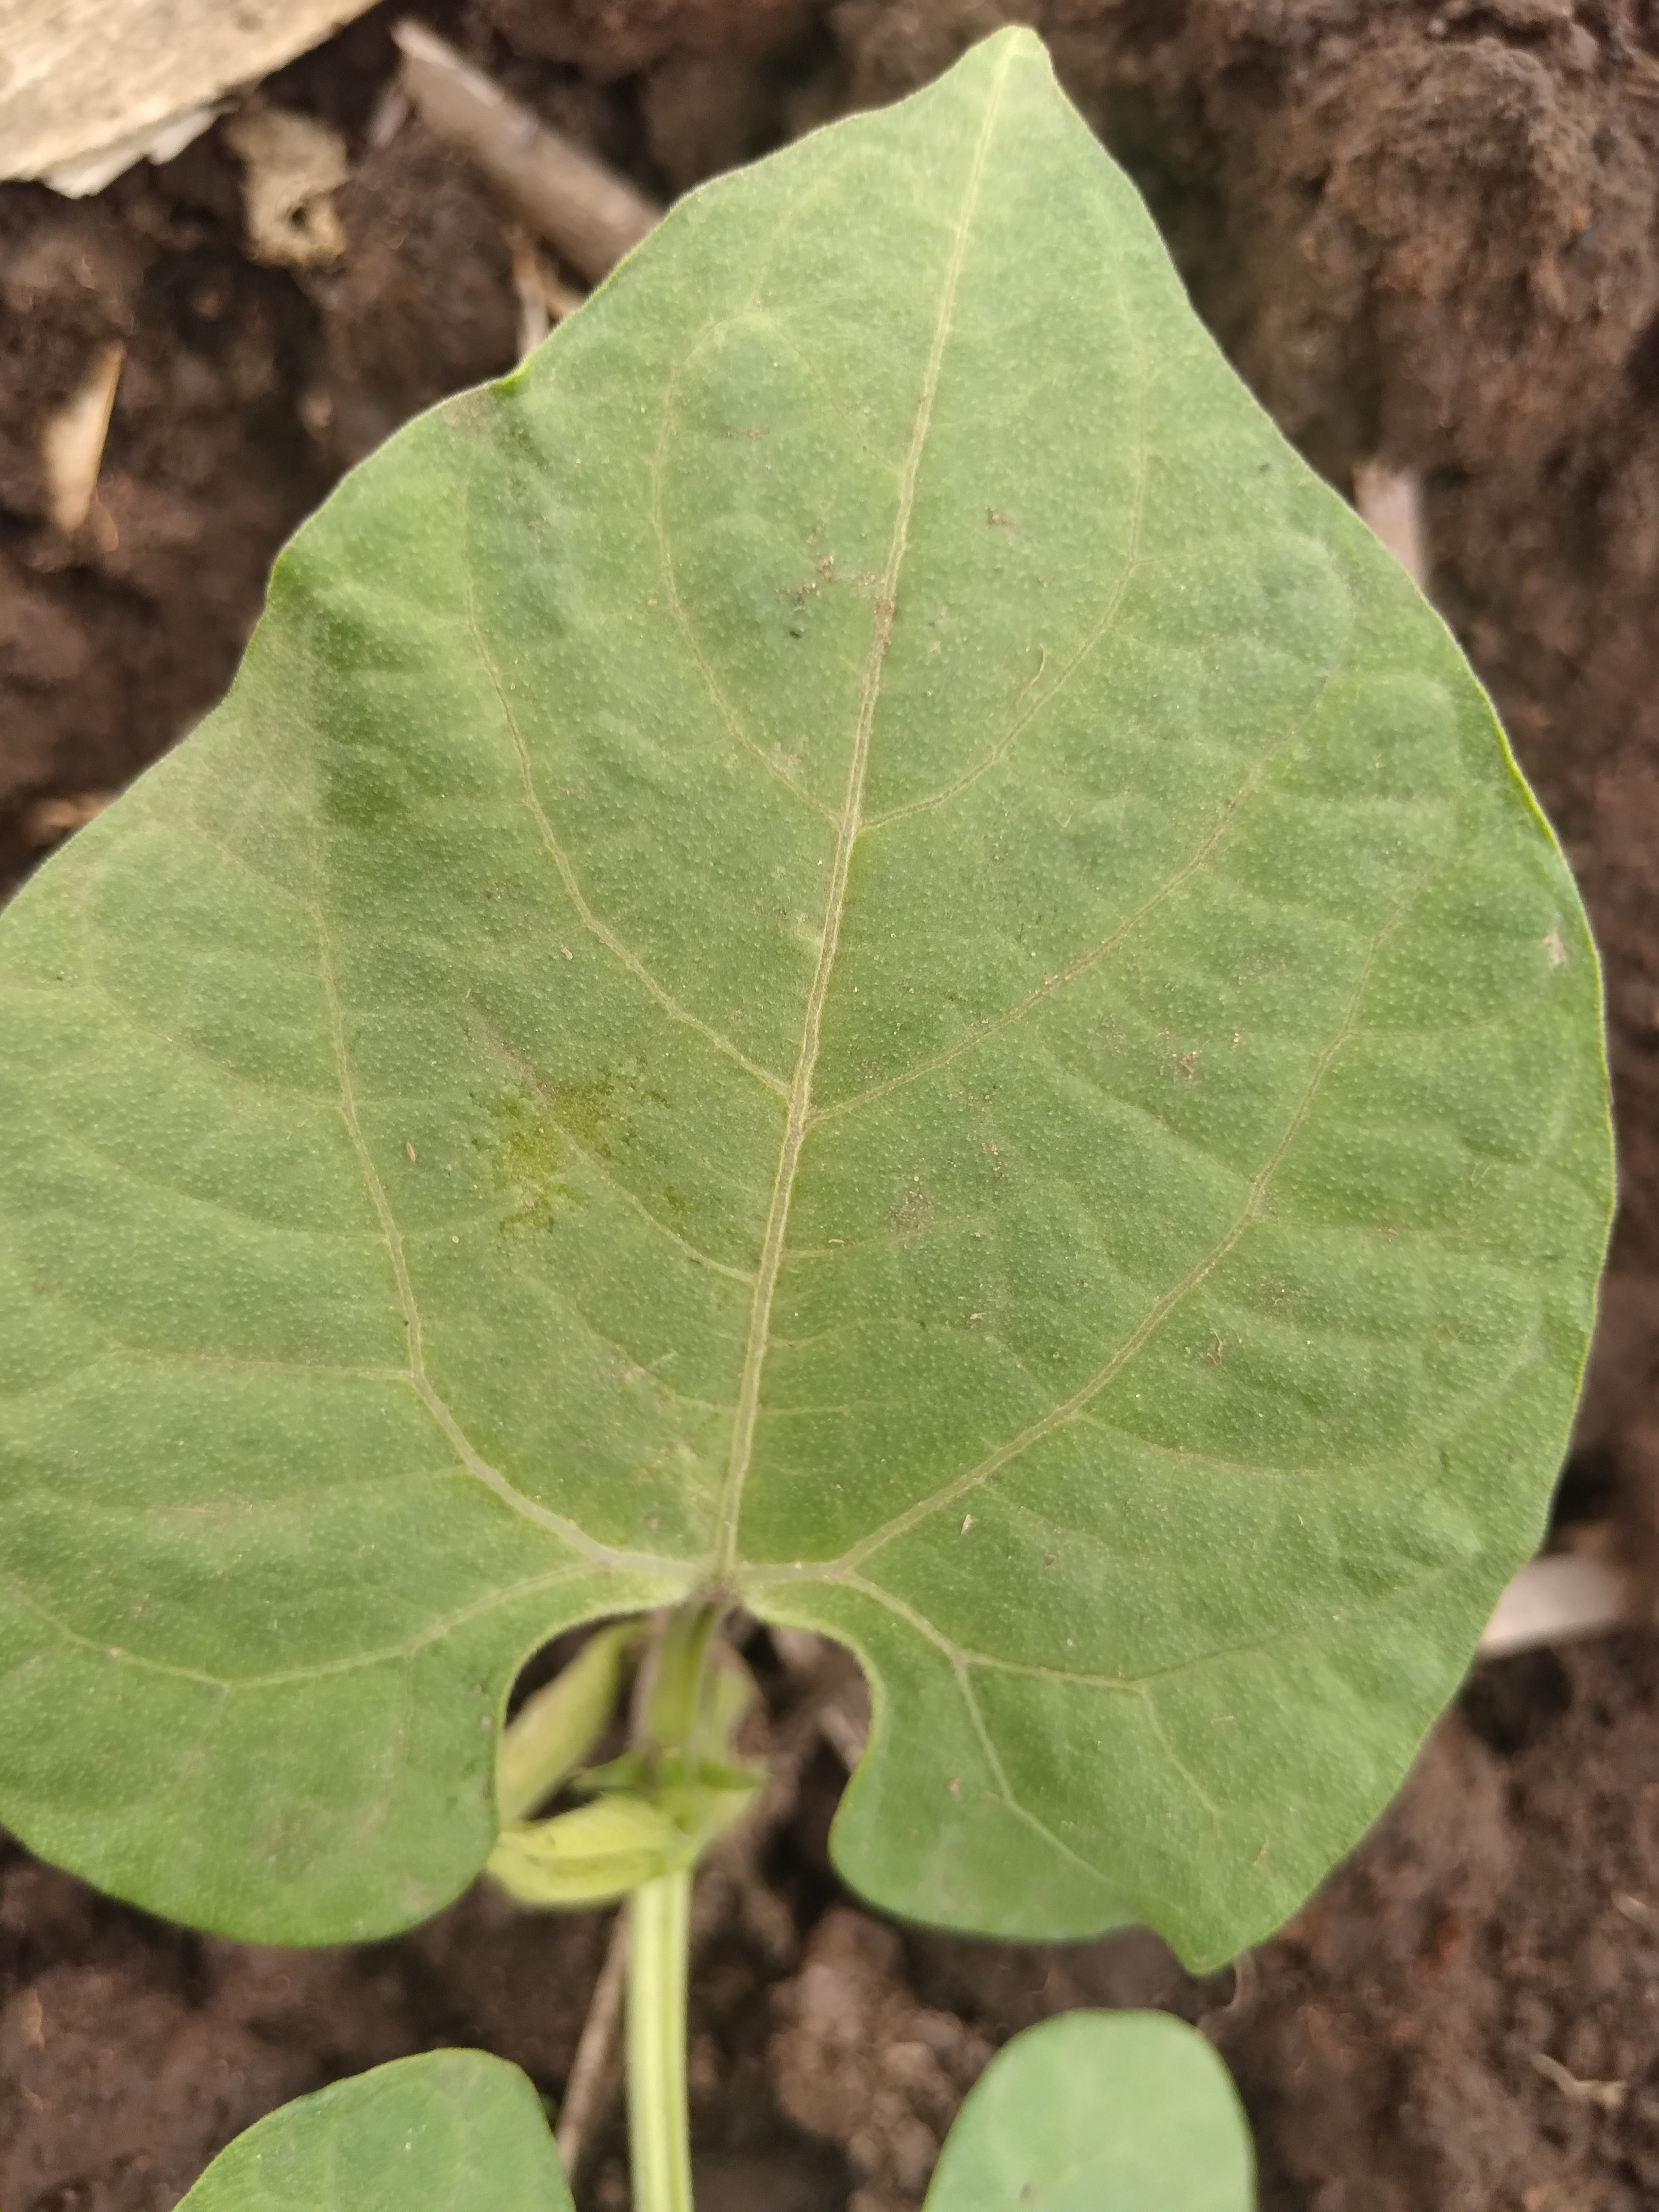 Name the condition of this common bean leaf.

healthy
